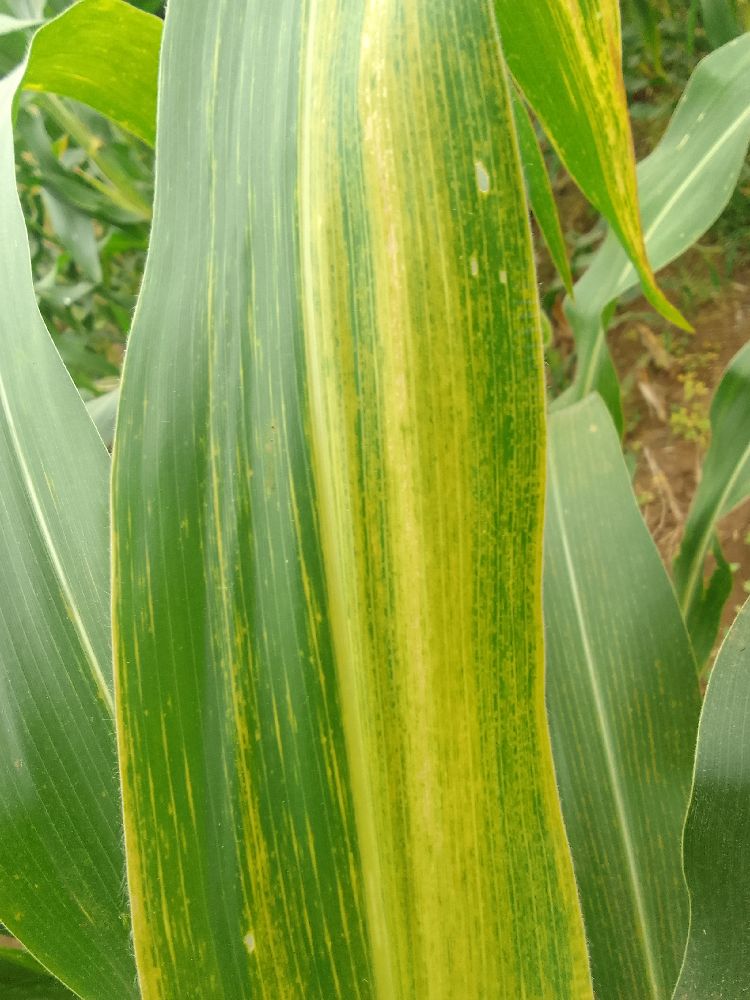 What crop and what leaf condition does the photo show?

maize, maize lethal necrosis
